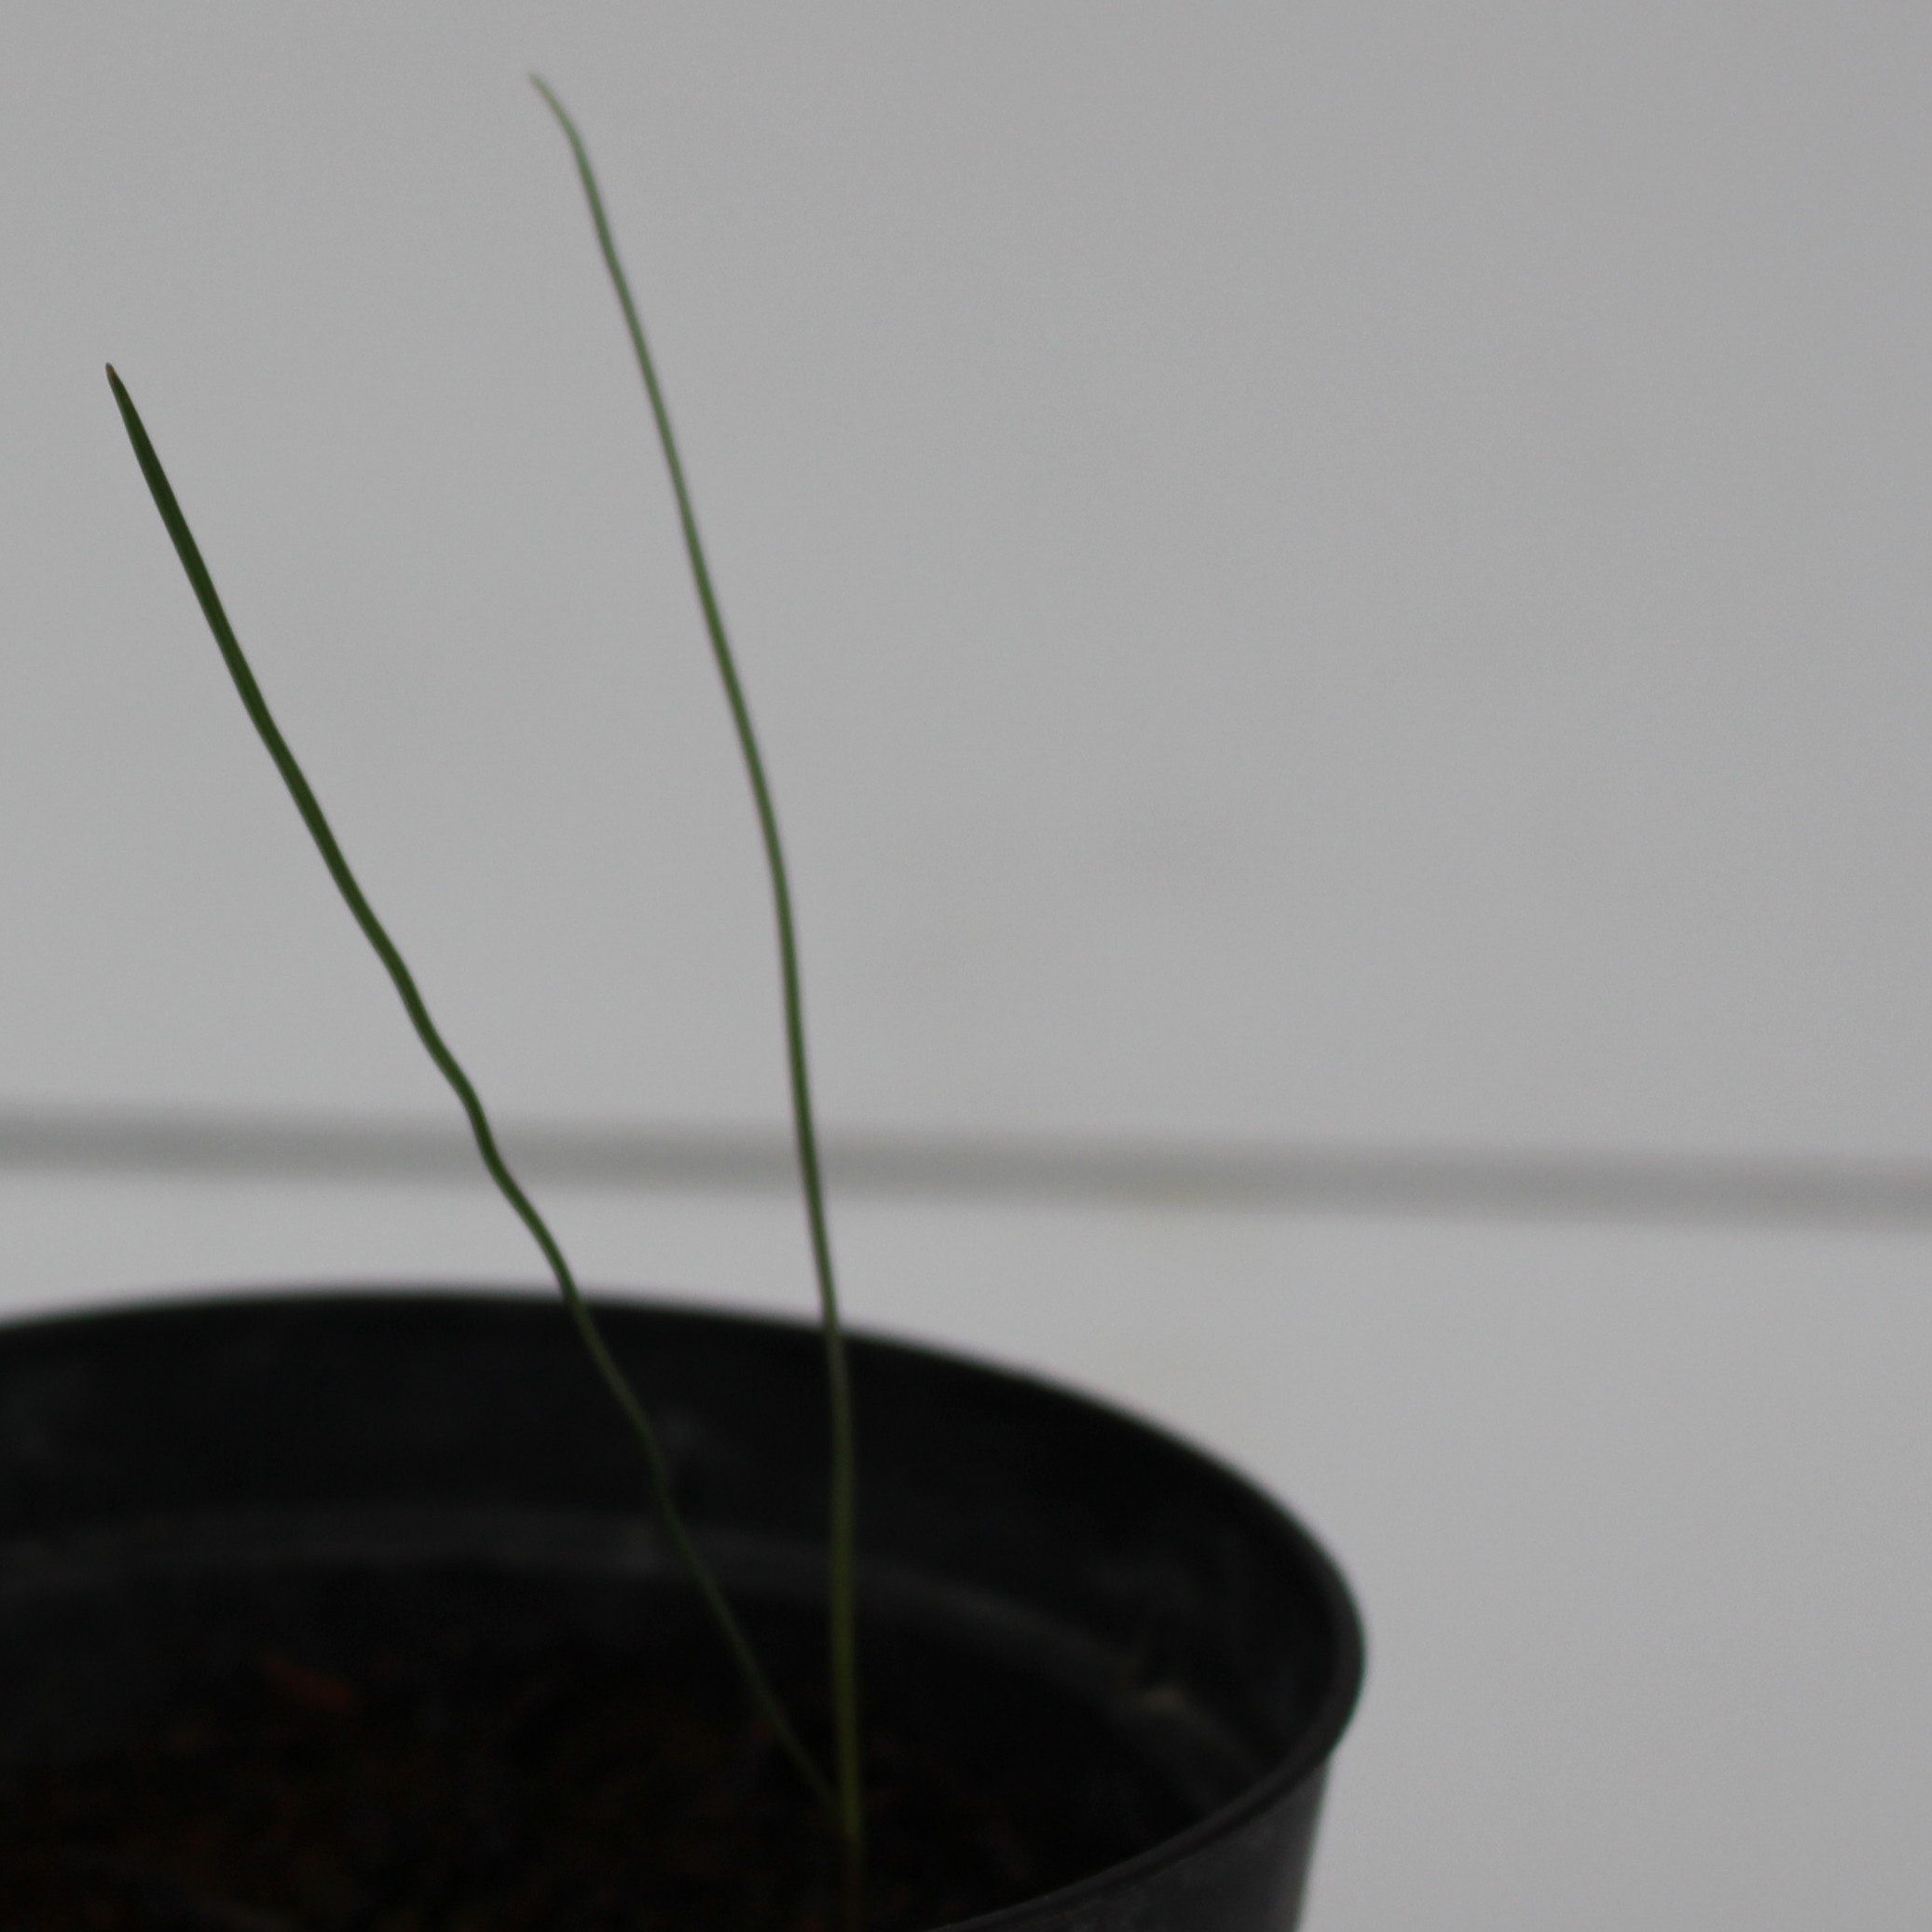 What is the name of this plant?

Lolium multiflorum
